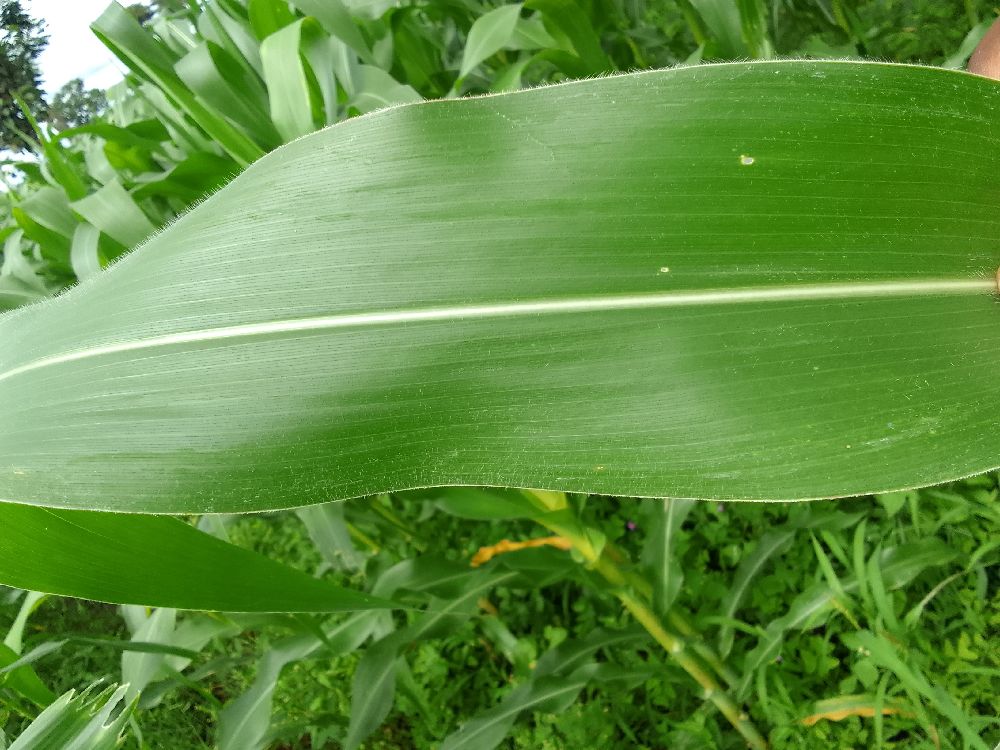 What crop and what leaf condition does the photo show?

maize, healthy
